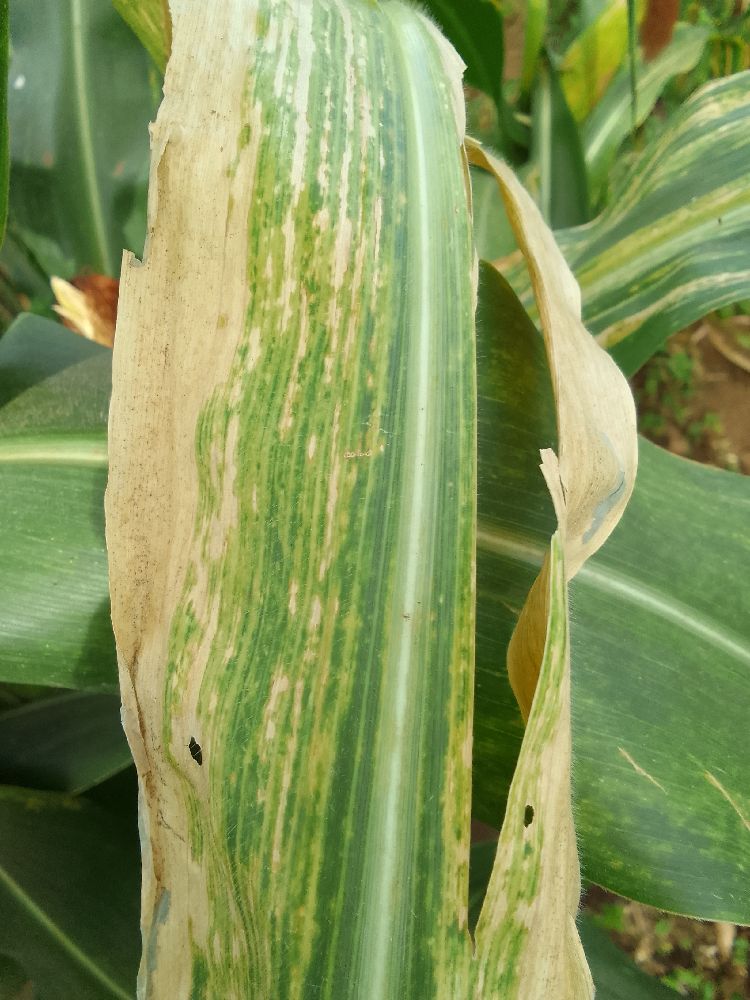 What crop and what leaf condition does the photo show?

maize, maize lethal necrosis
